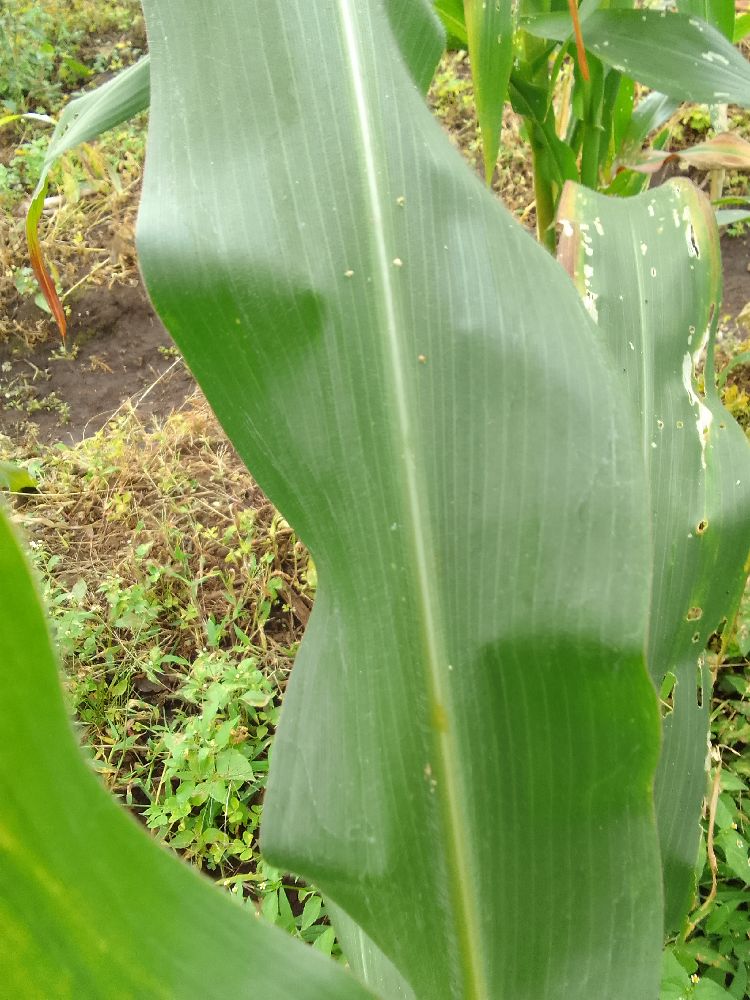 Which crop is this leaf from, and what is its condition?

maize, healthy
